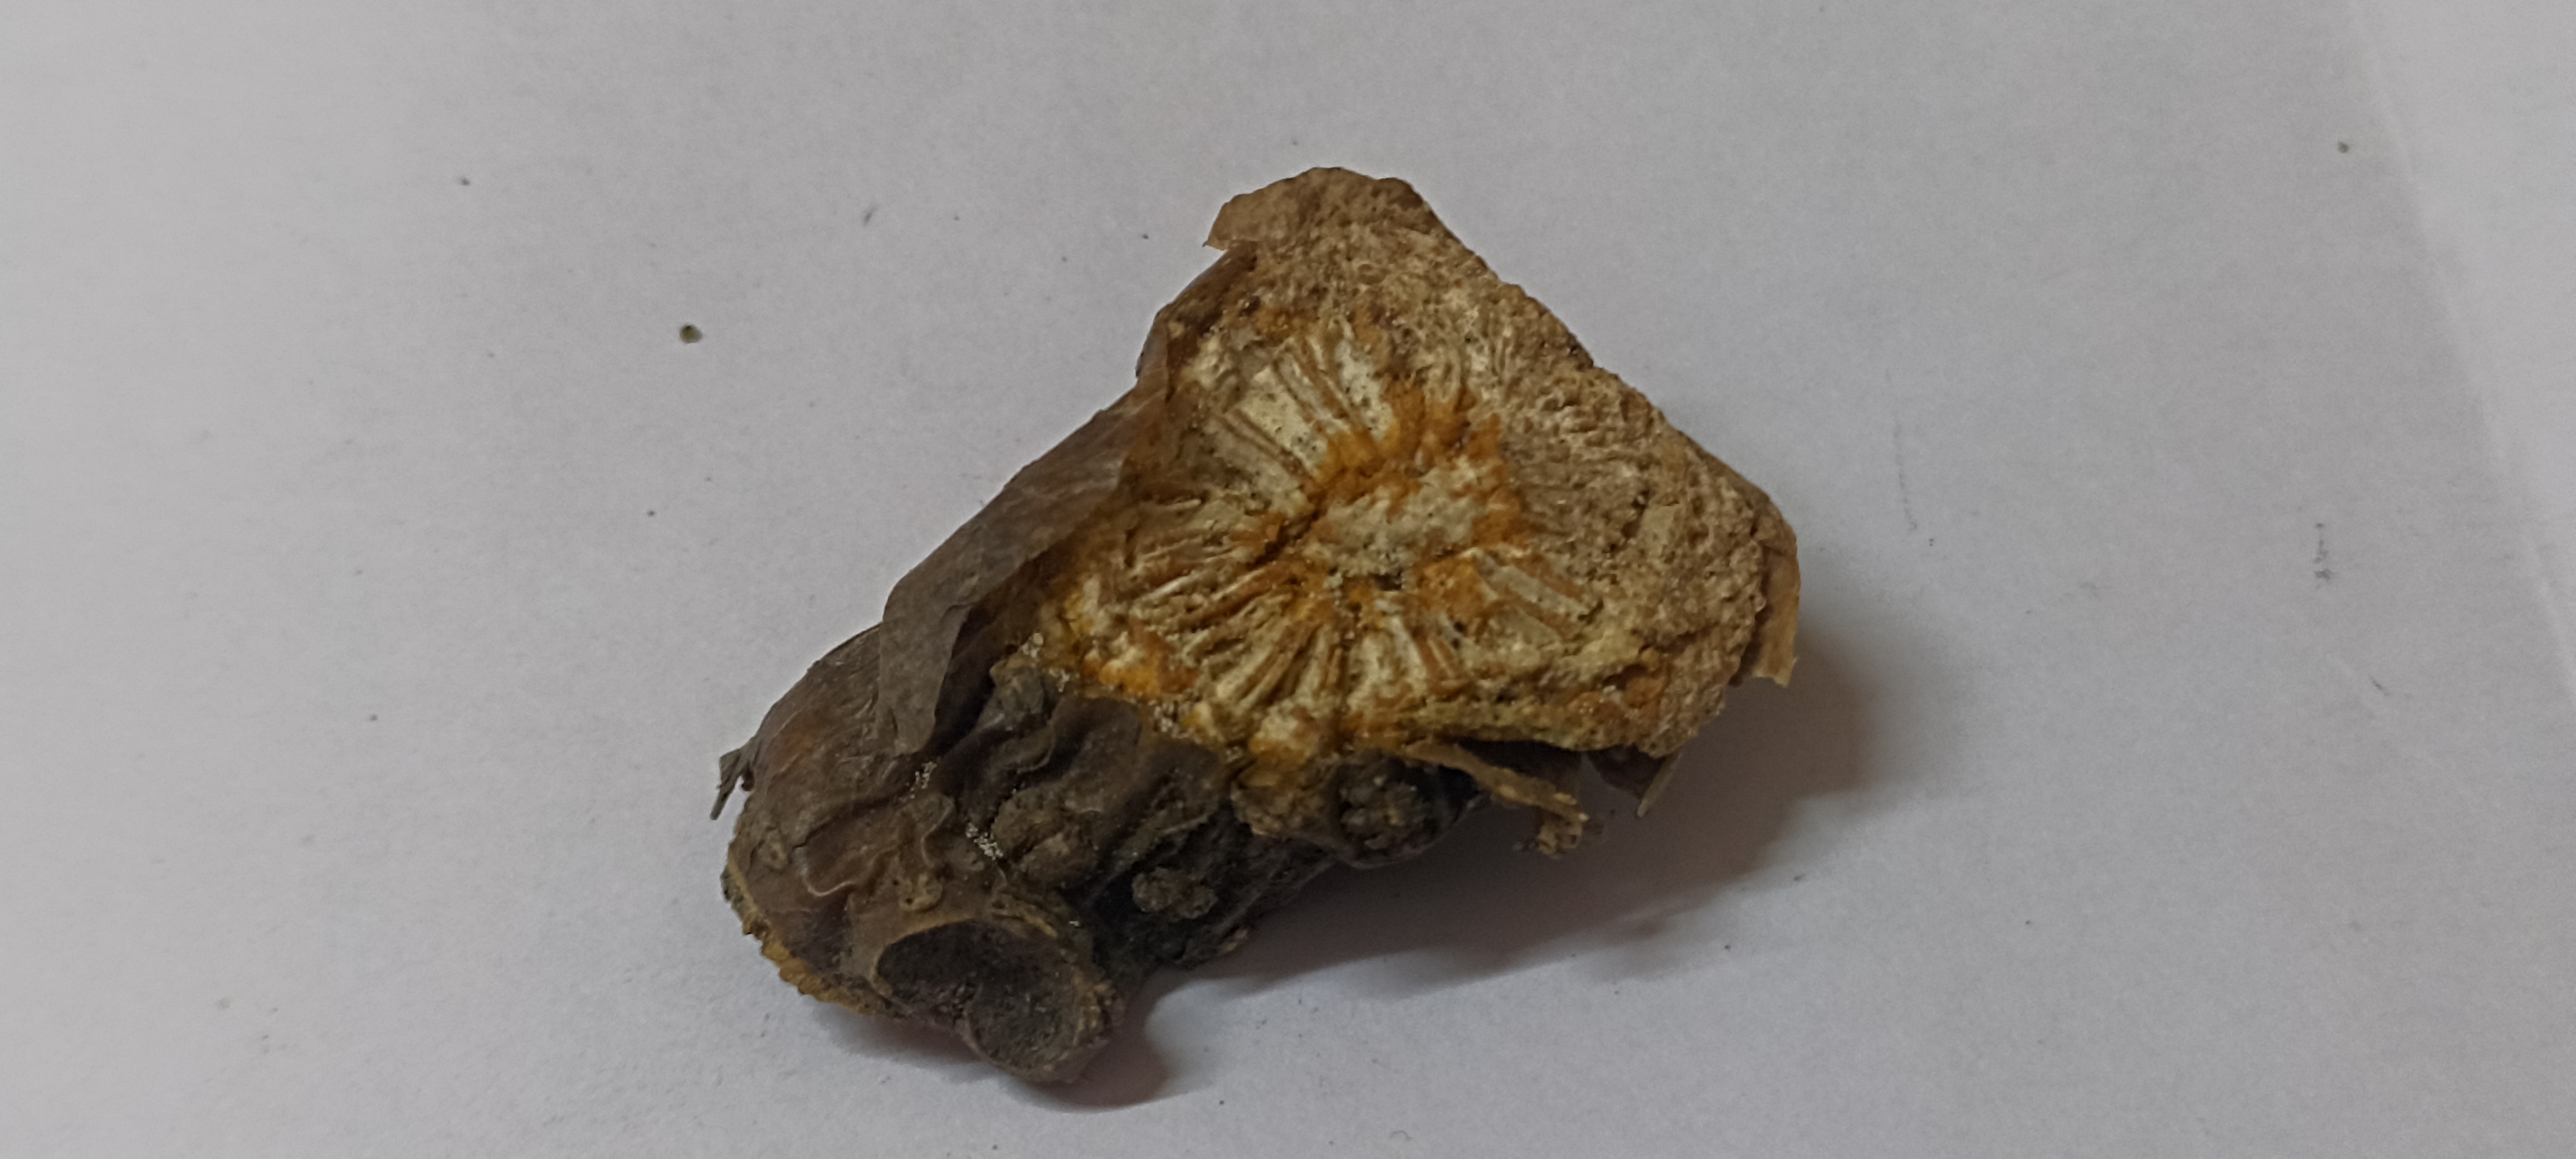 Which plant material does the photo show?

gulvel
